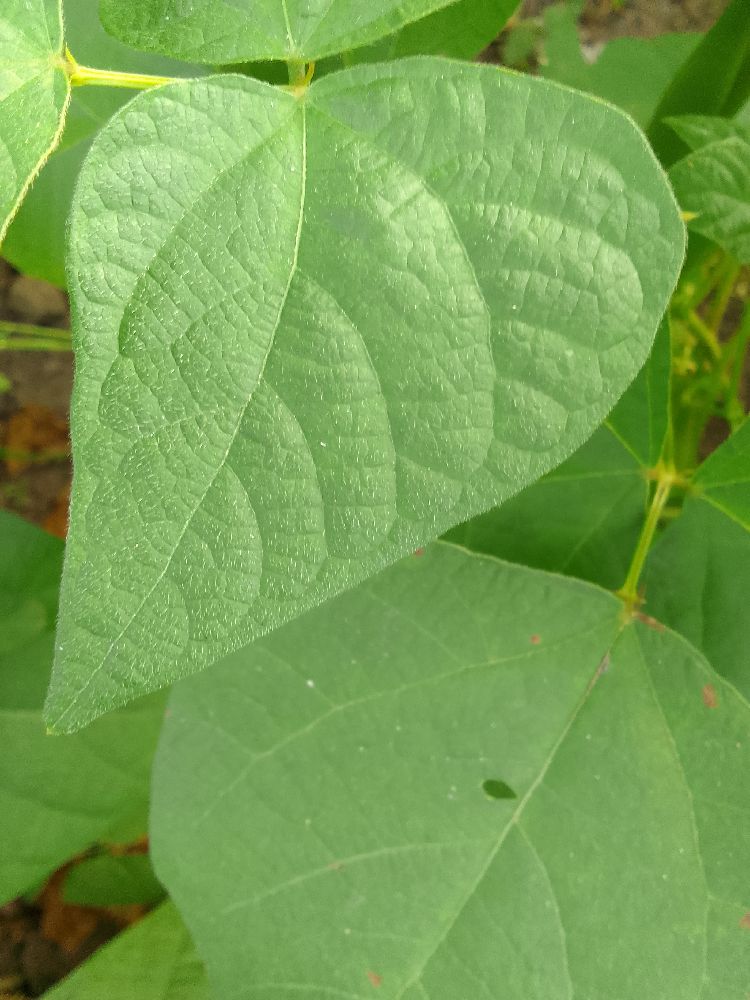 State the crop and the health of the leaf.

common bean, healthy
